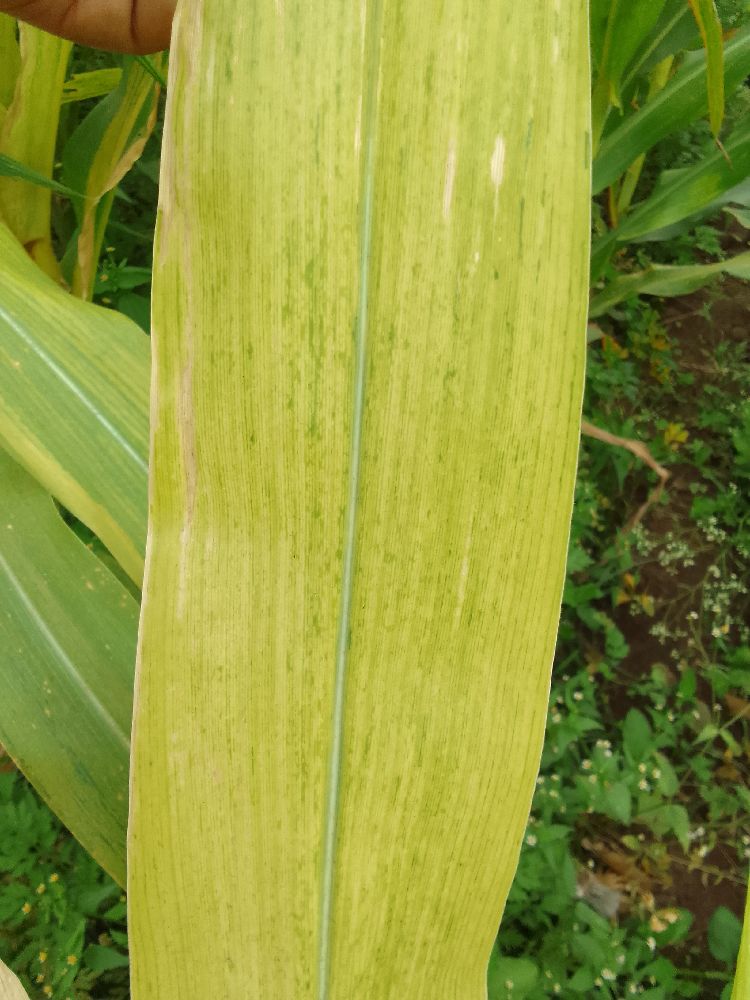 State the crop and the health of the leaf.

maize, maize lethal necrosis
